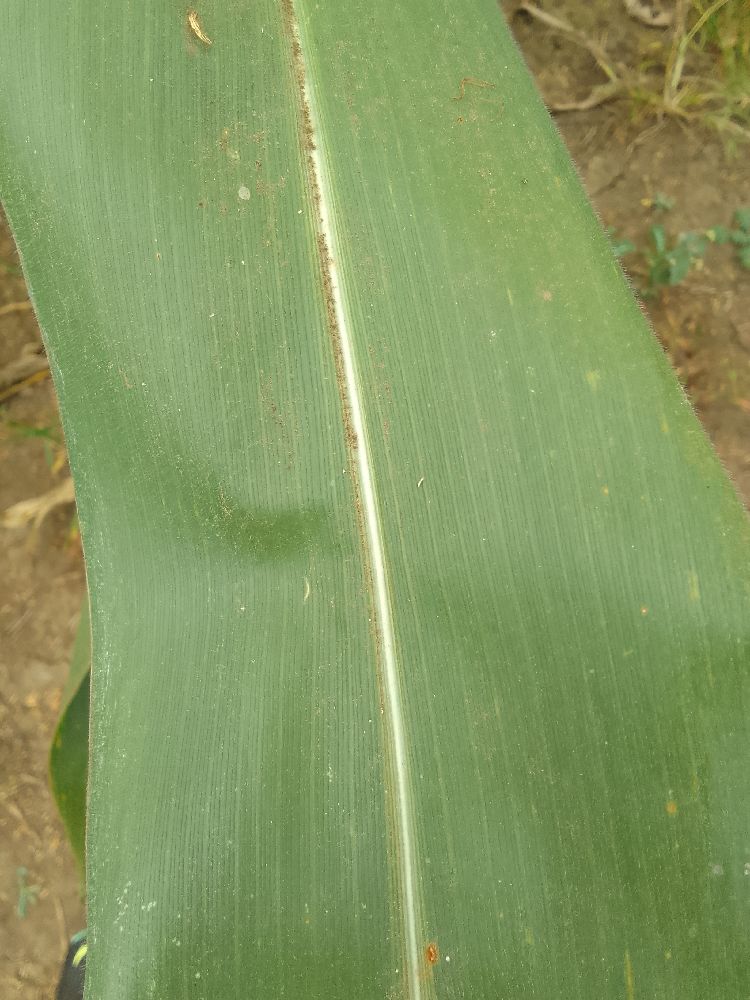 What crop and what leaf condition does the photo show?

maize, healthy
